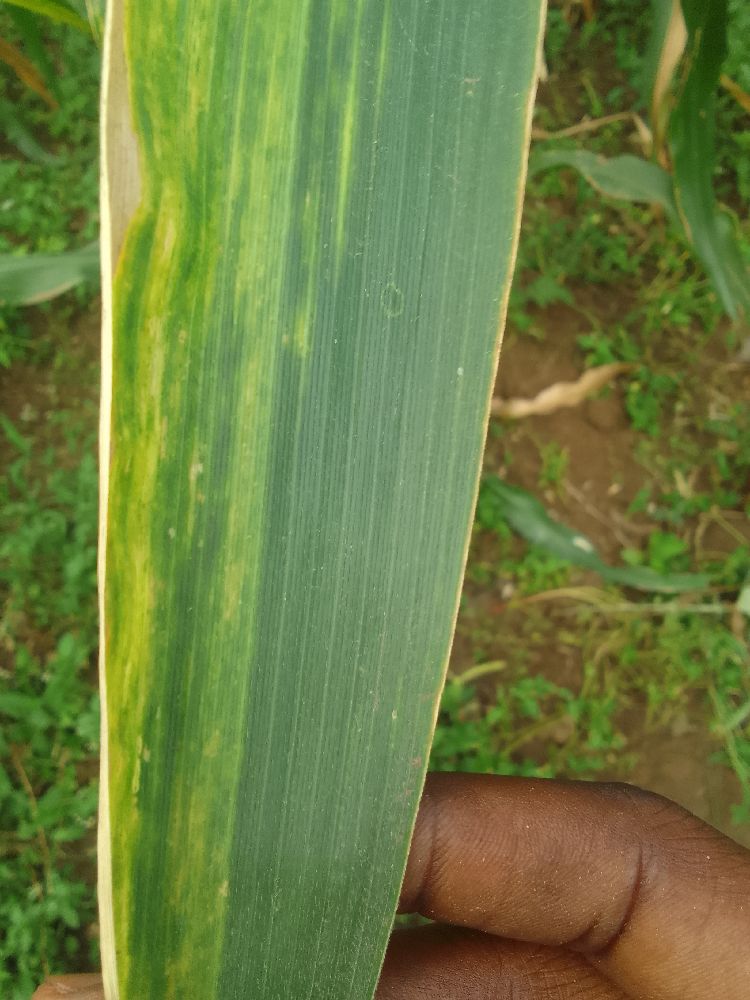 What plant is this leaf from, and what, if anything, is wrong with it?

maize, maize lethal necrosis
